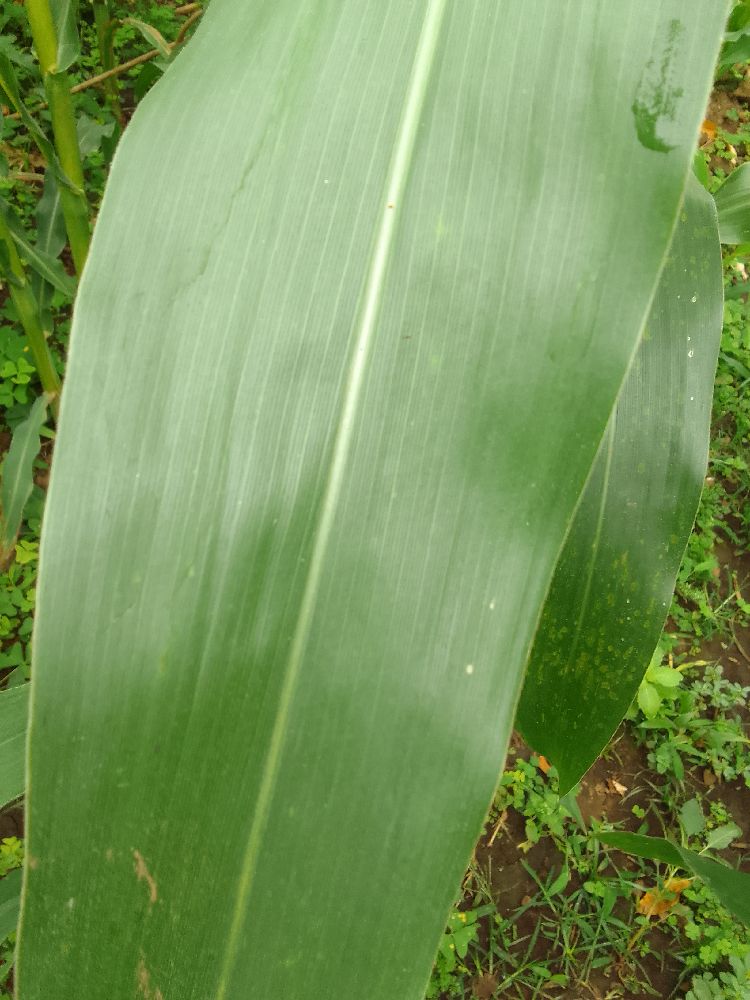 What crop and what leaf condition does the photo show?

maize, healthy
